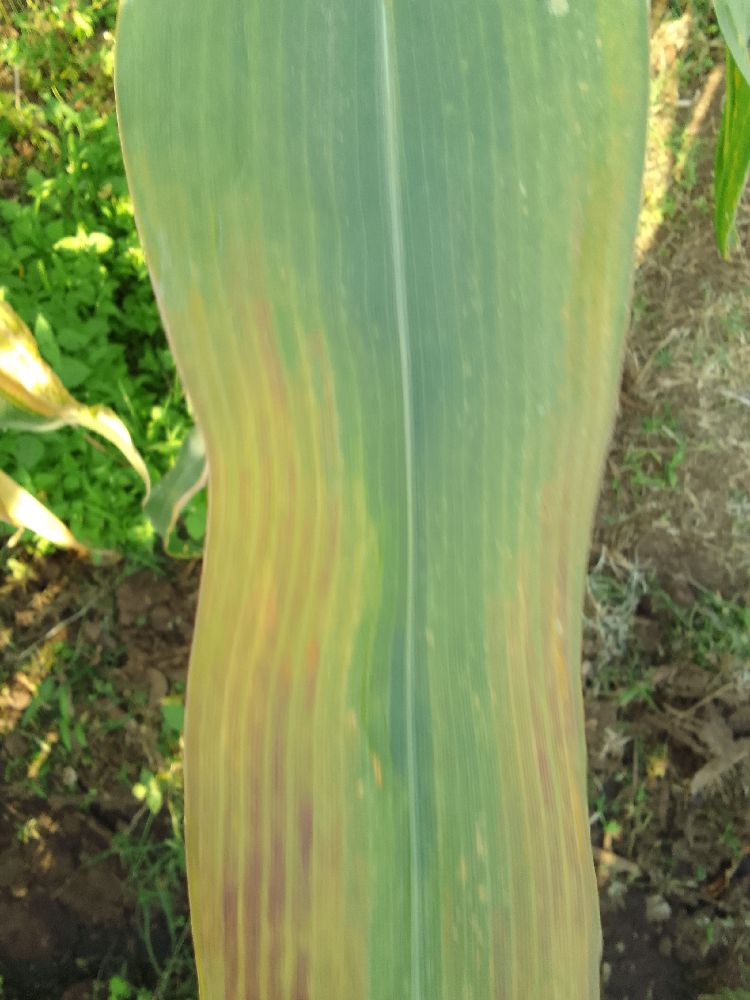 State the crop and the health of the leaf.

maize, maize lethal necrosis
